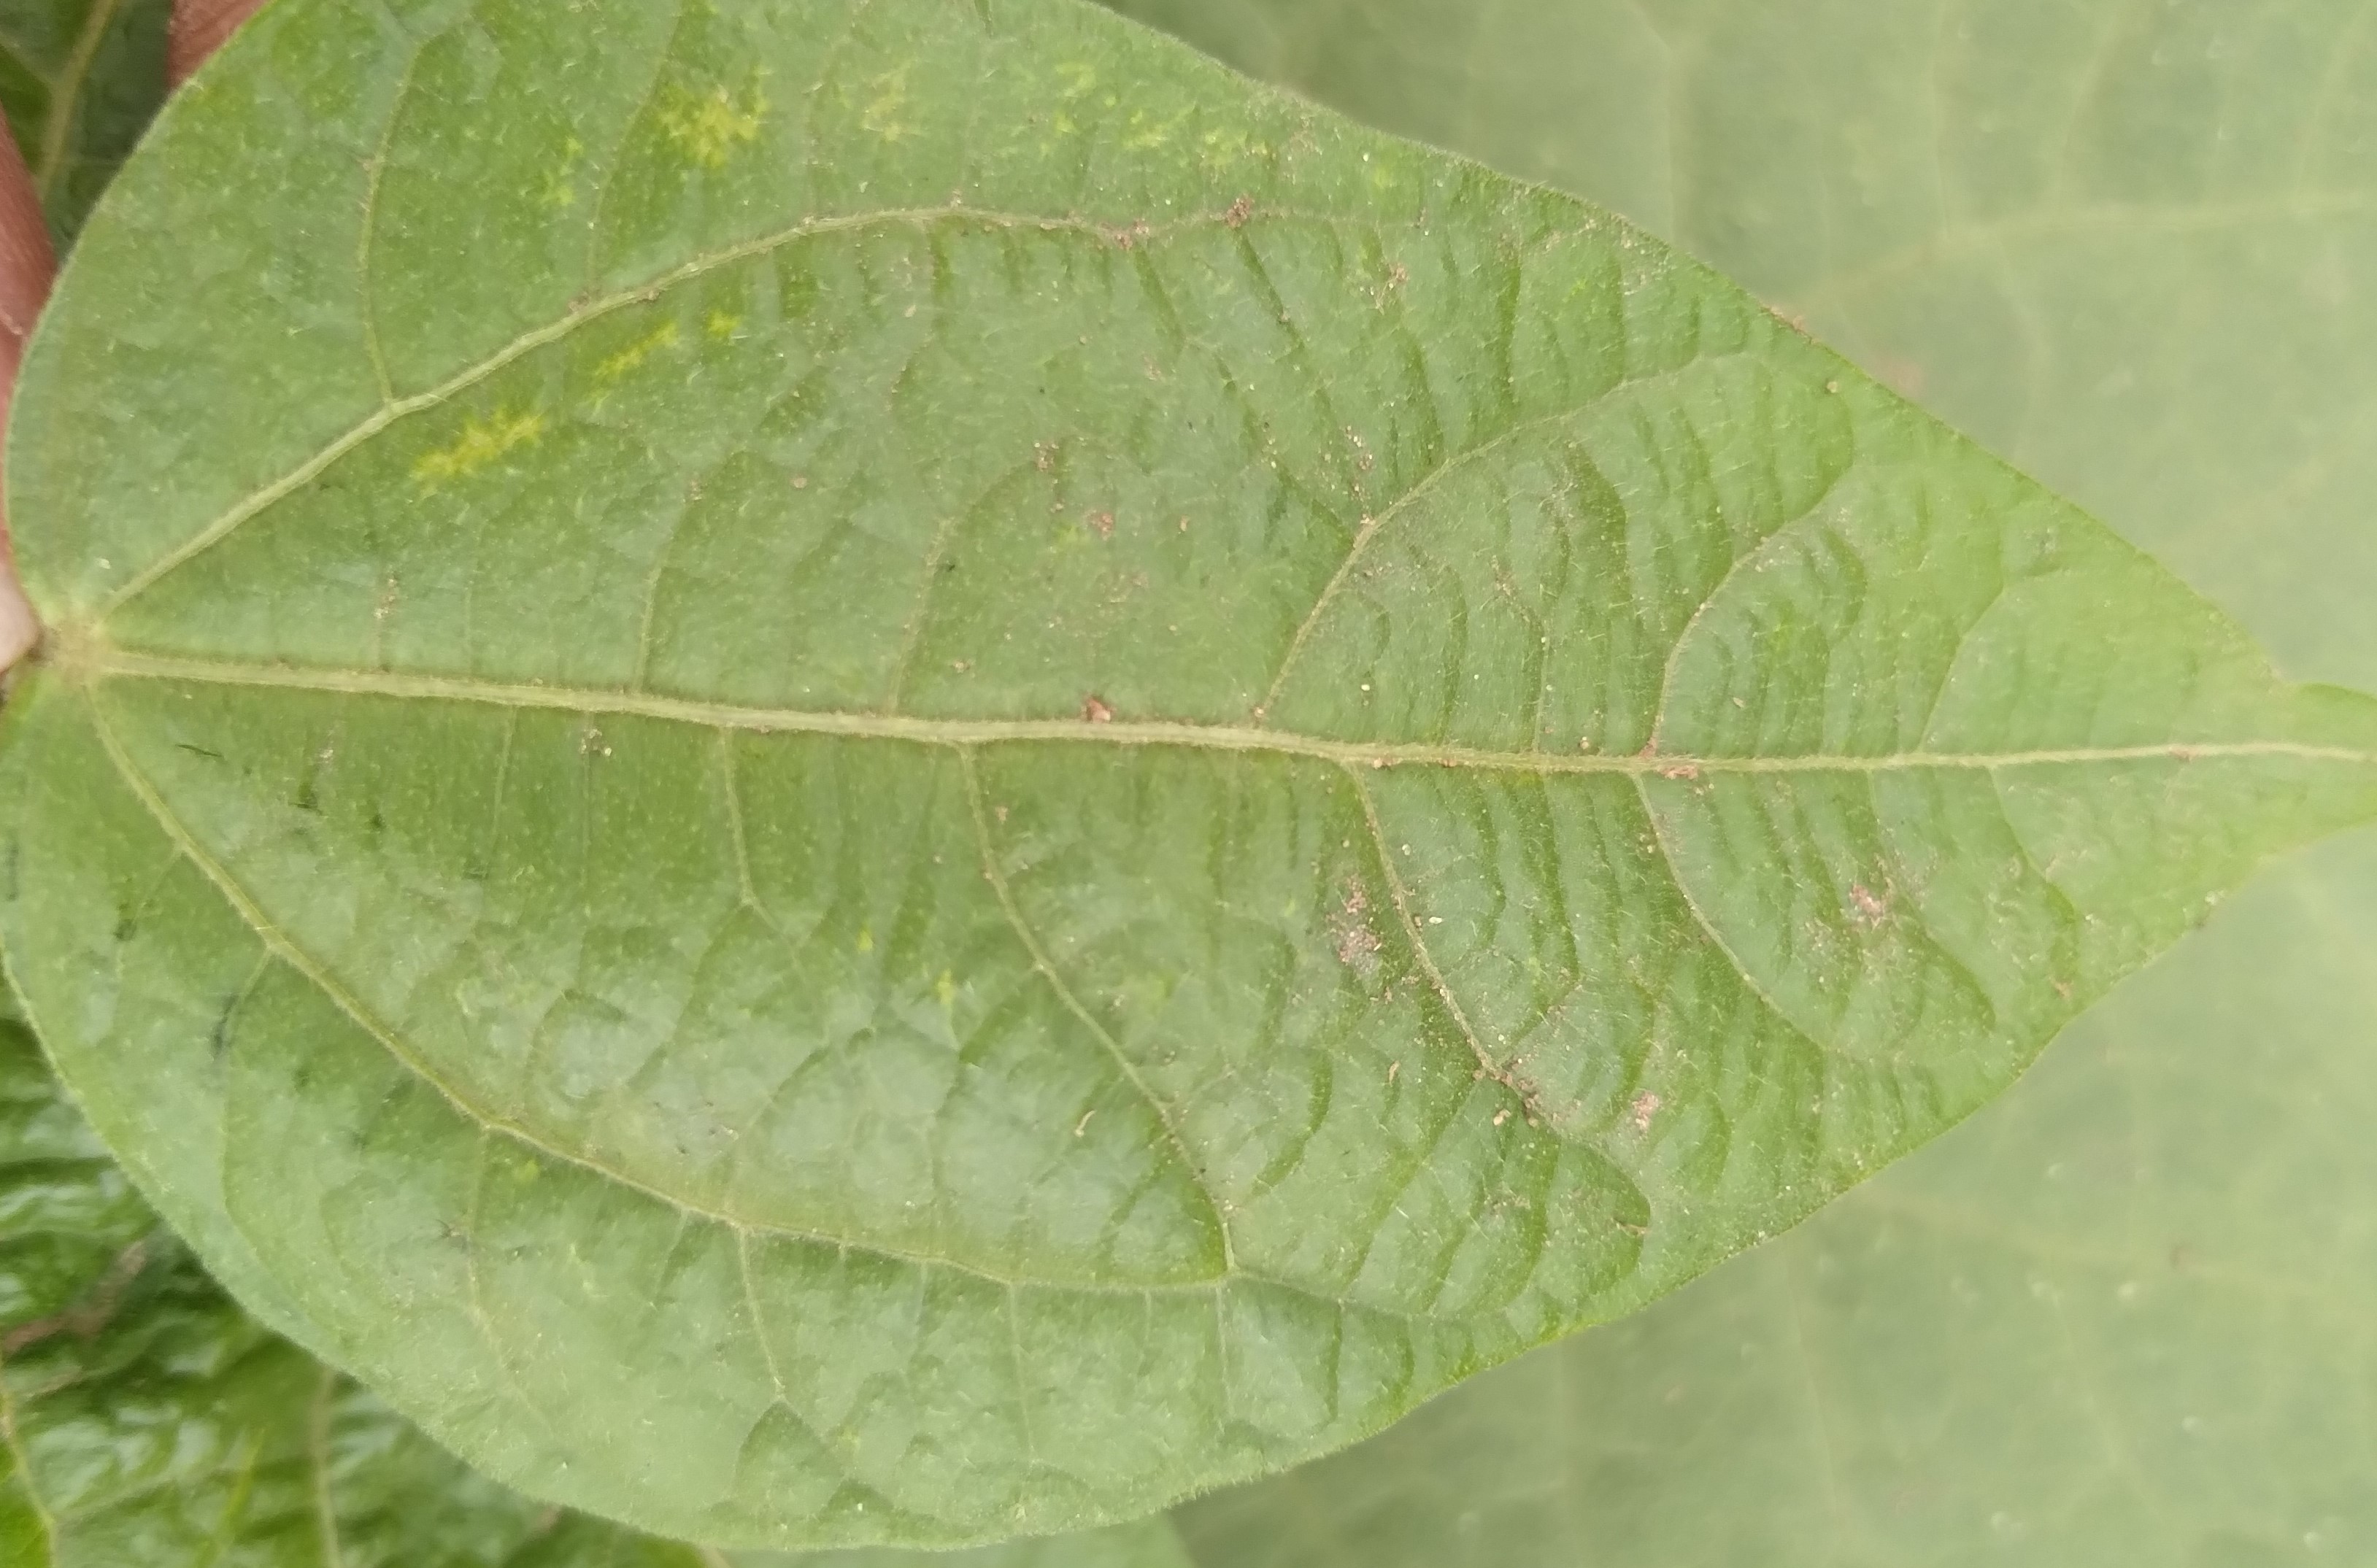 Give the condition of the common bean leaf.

healthy
